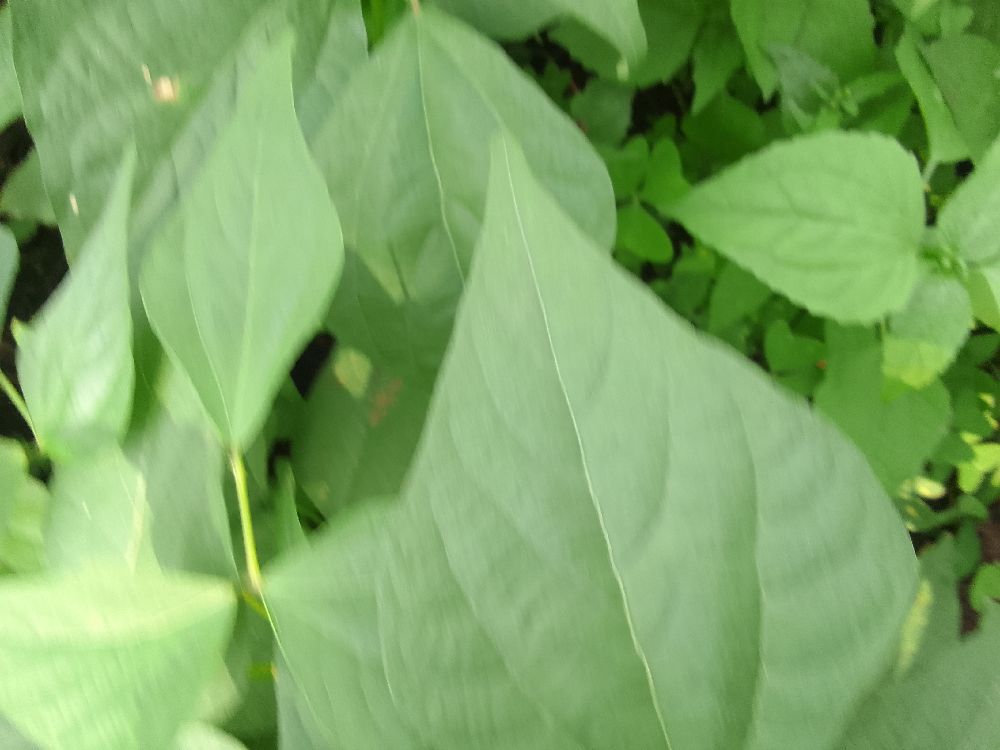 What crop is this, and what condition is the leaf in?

common bean, healthy
